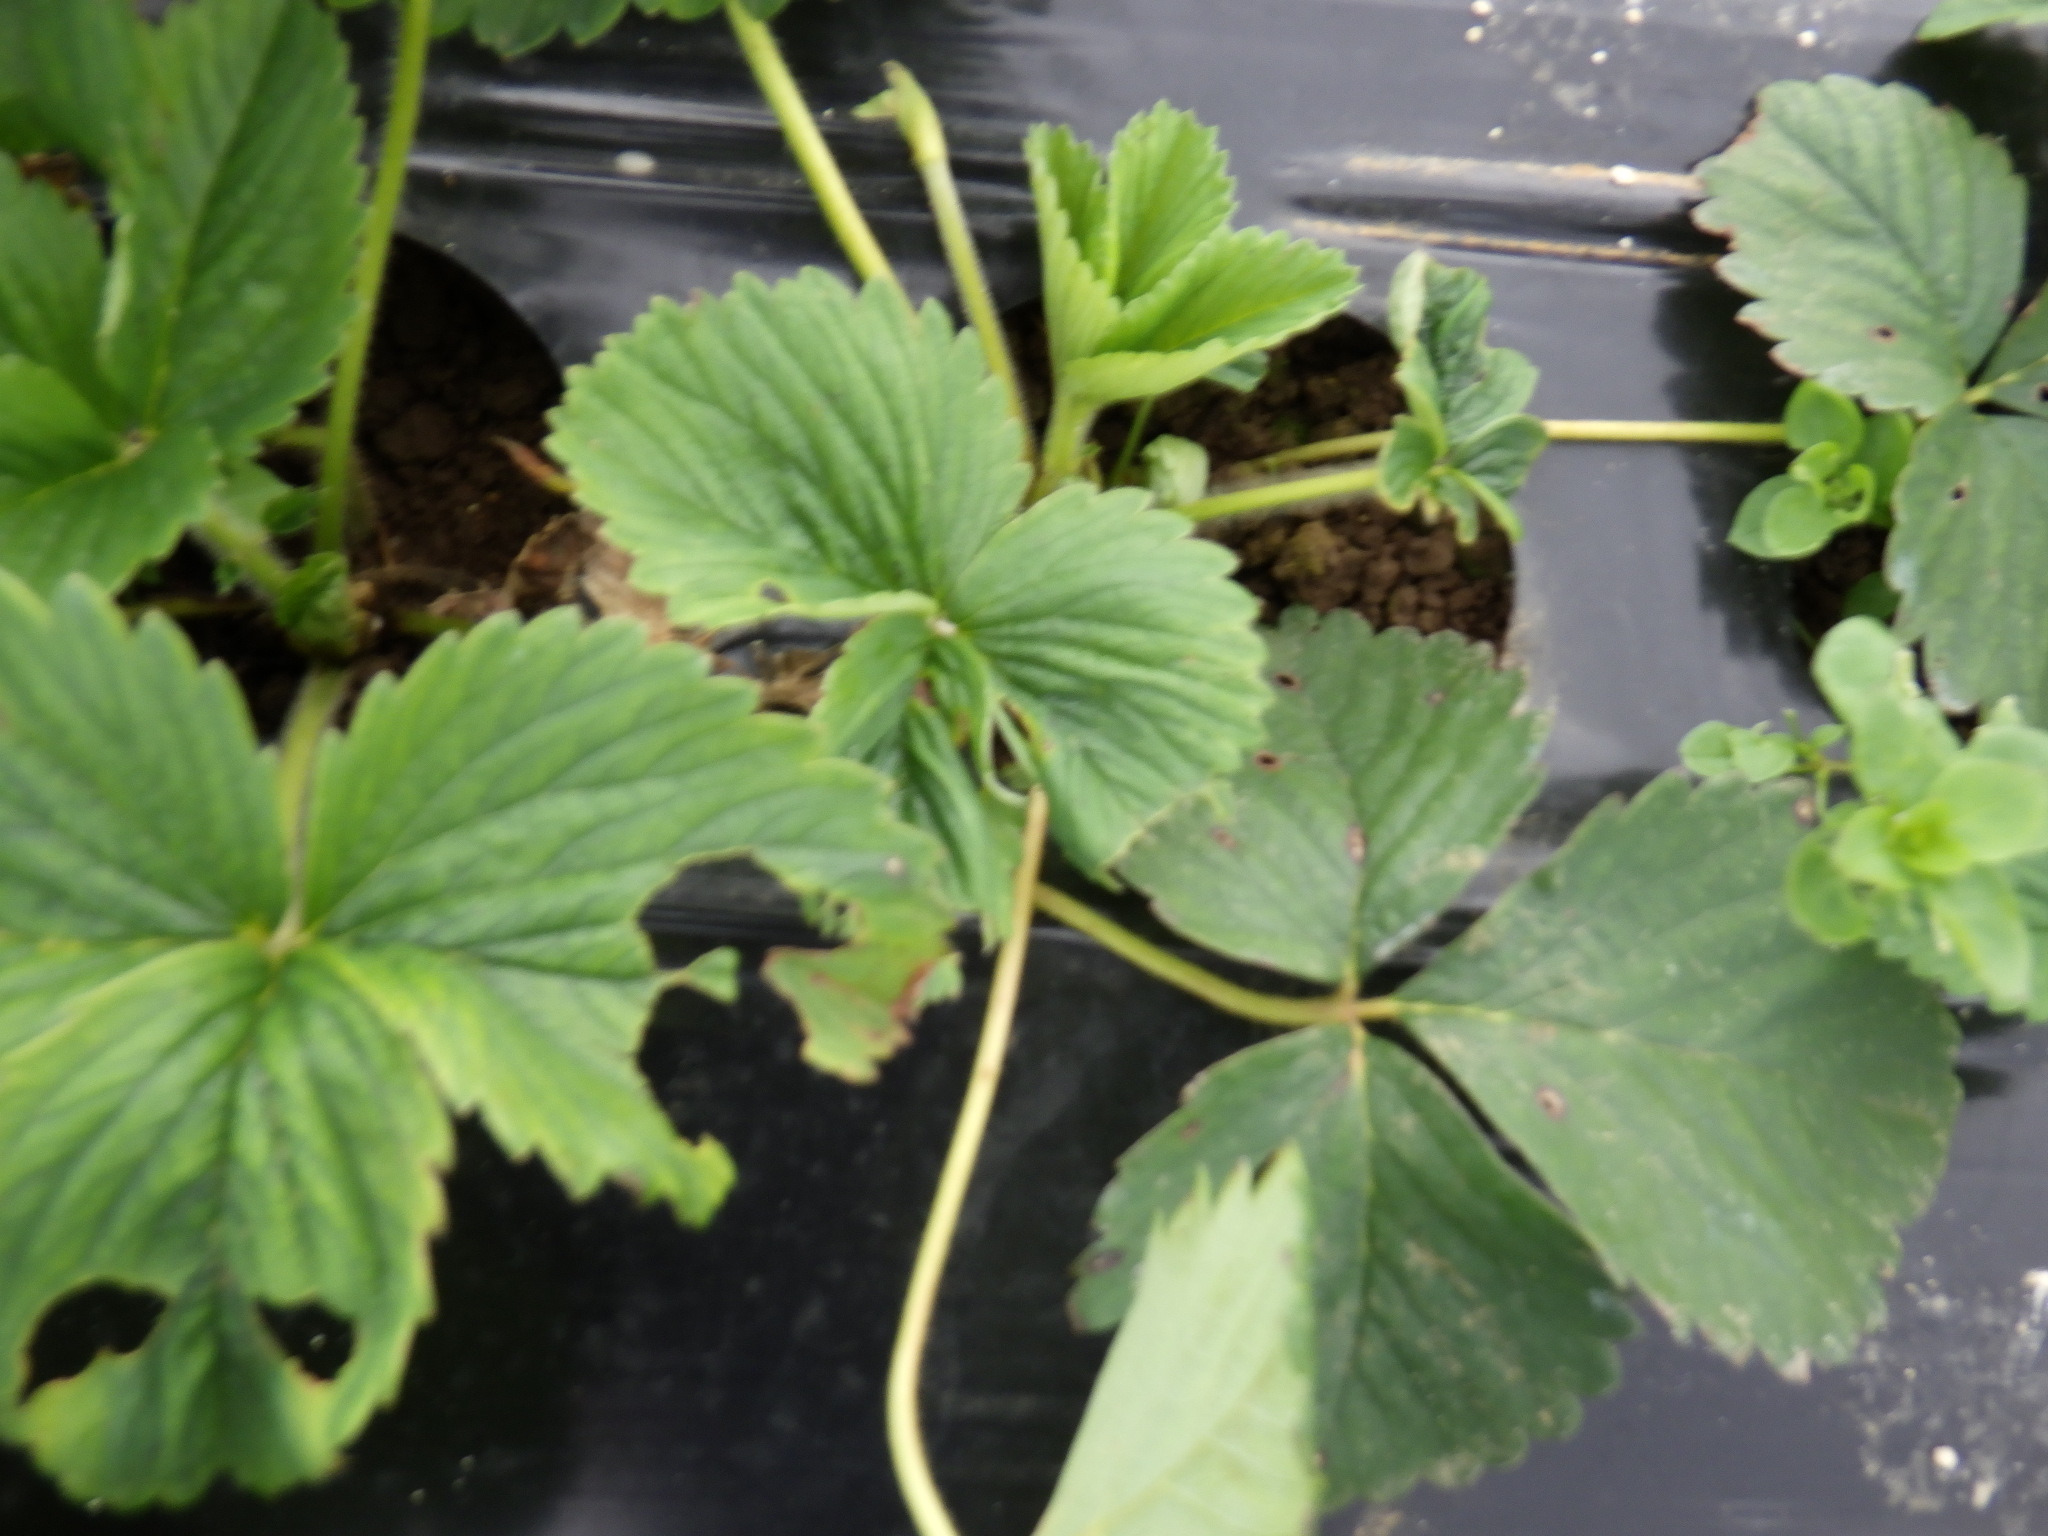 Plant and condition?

strawberry, phytophagous
